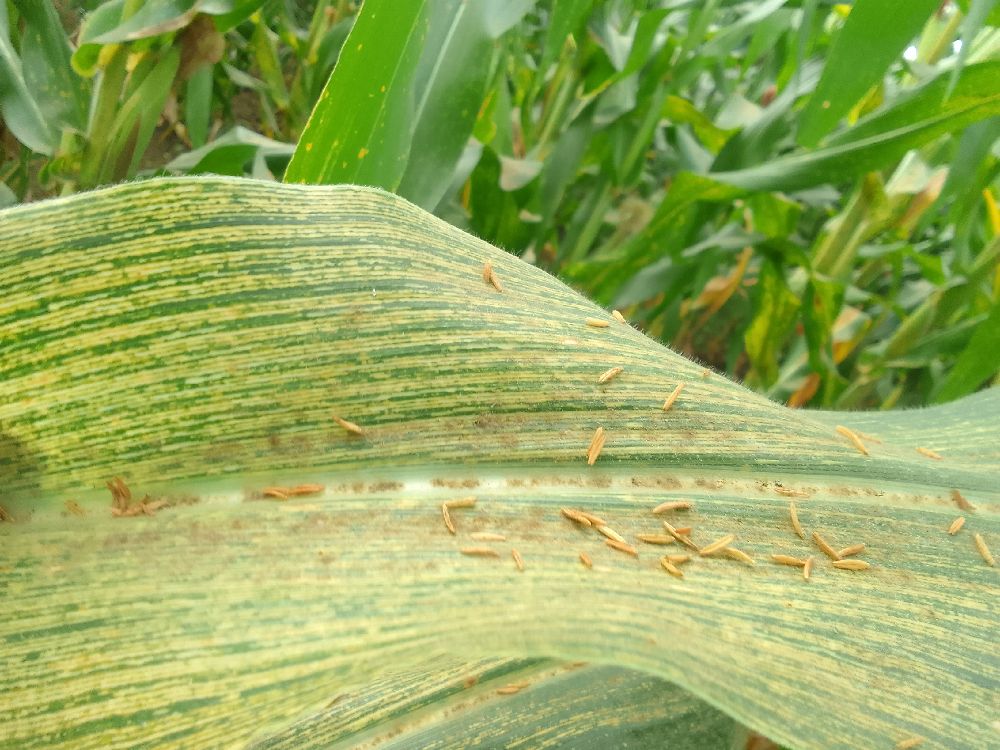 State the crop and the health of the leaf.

maize, maize streak virus
